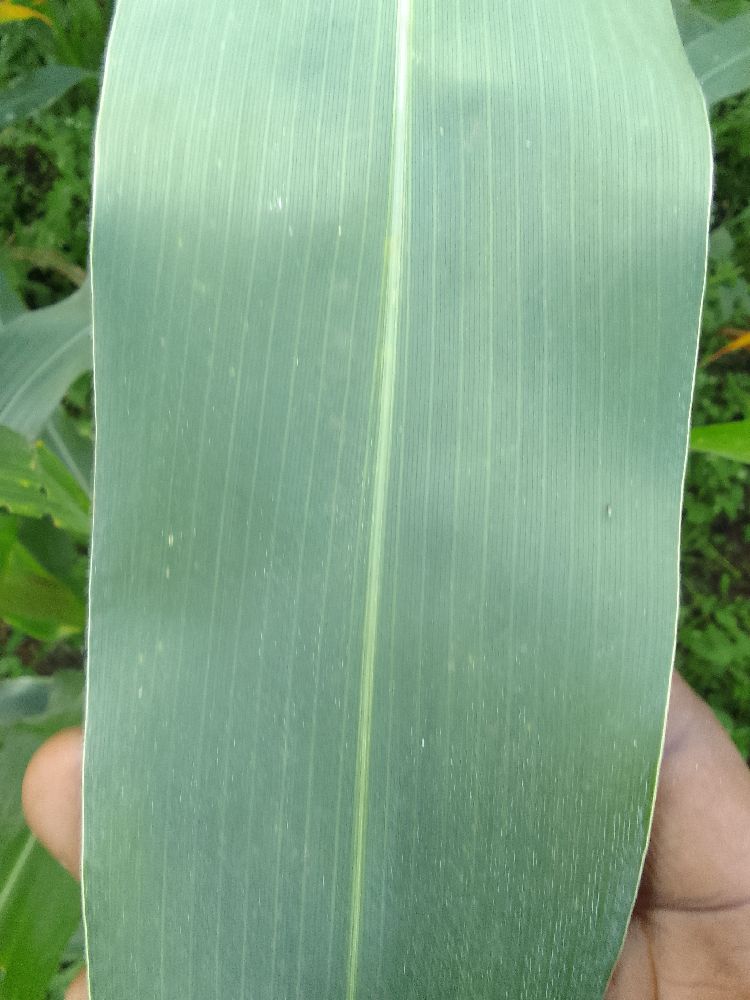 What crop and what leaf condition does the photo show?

maize, healthy
